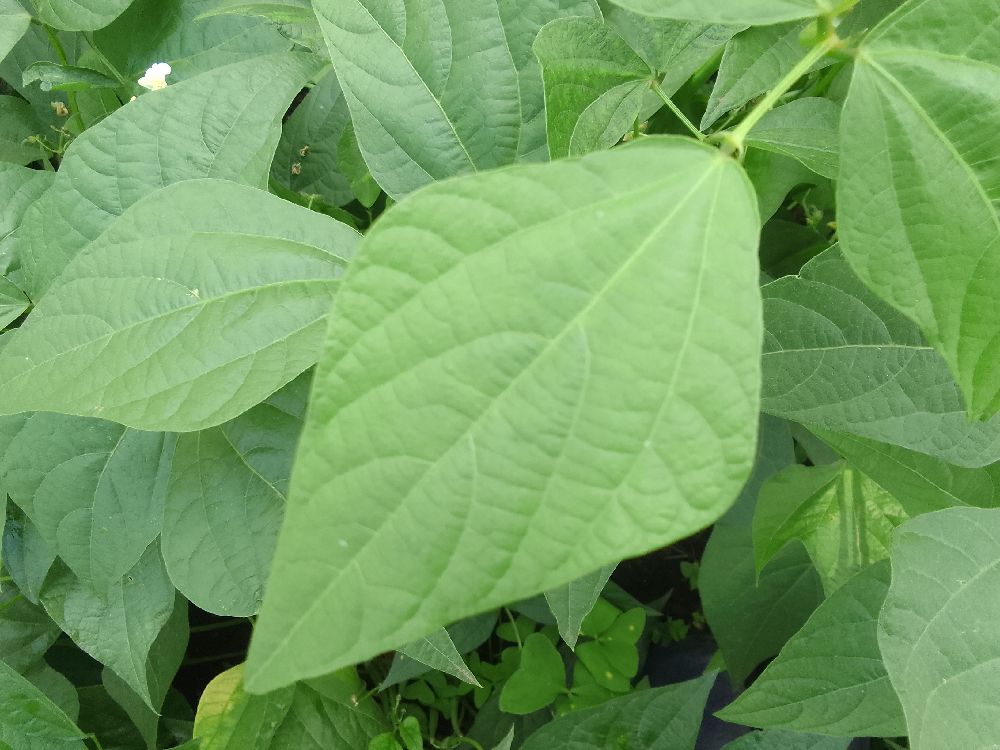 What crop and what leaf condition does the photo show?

common bean, healthy
